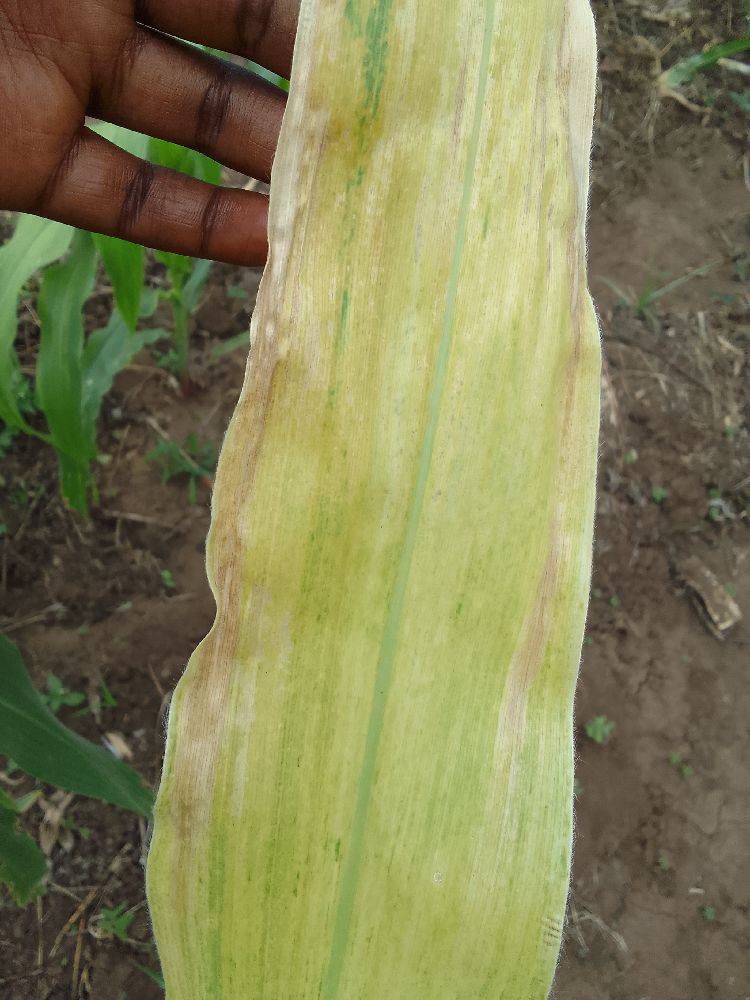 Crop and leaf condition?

maize, maize lethal necrosis
